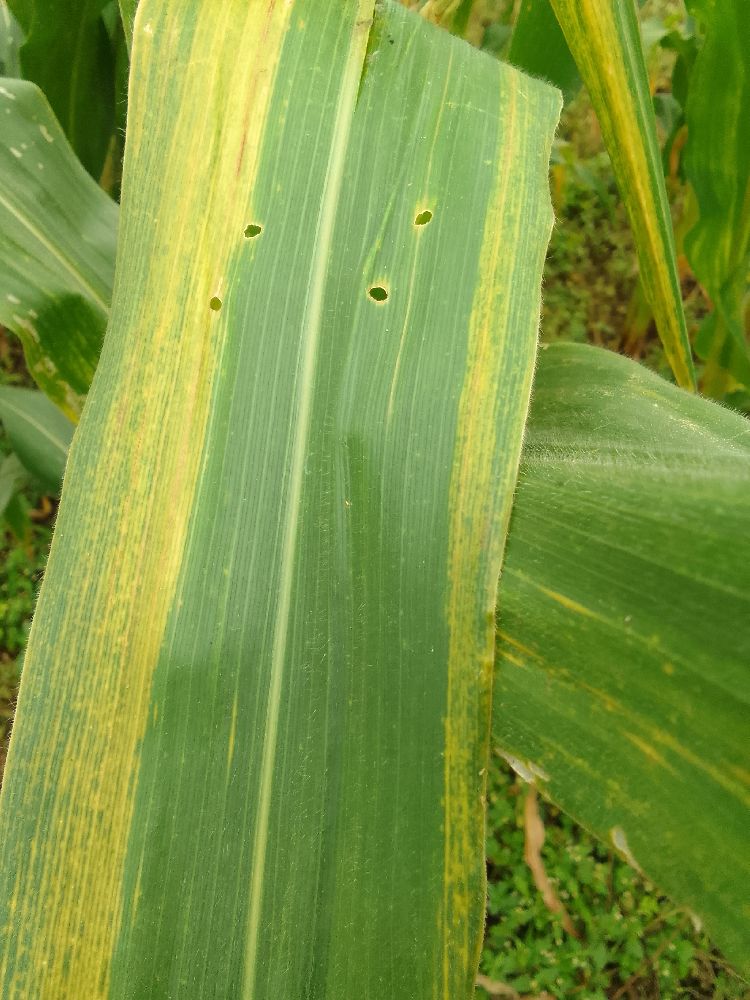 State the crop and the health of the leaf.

maize, maize lethal necrosis
